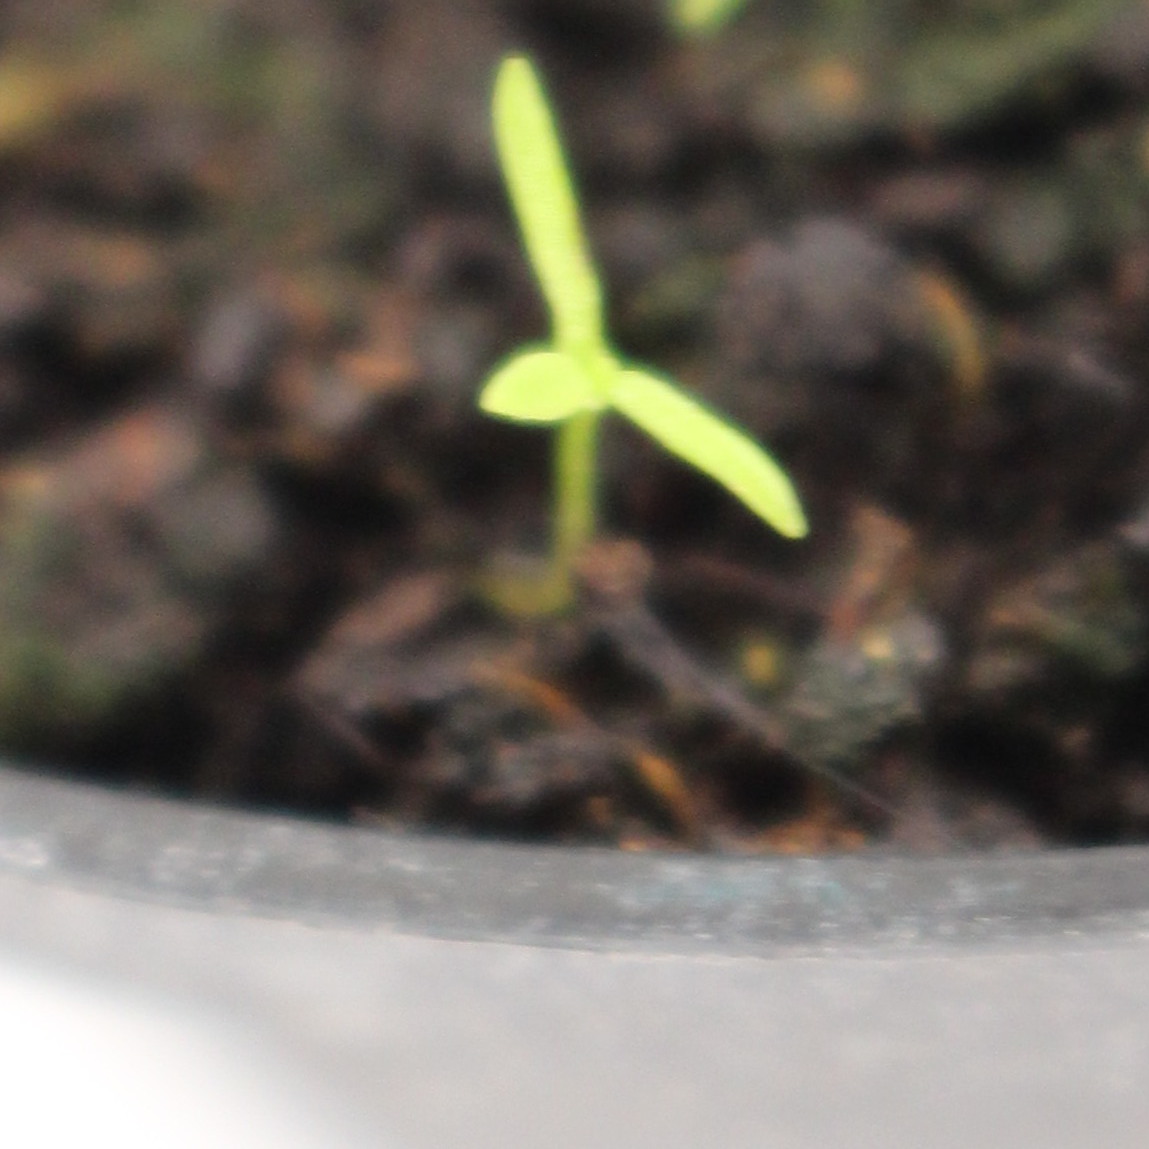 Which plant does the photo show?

Papaver rhoeas
